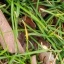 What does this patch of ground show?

grass
